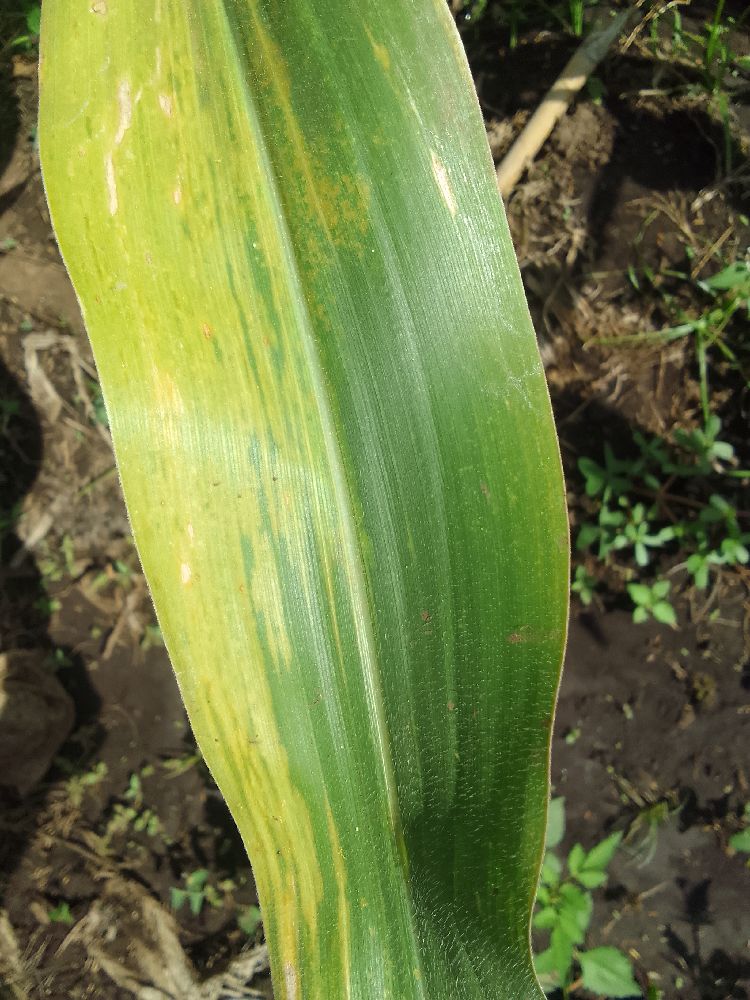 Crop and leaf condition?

maize, maize lethal necrosis
